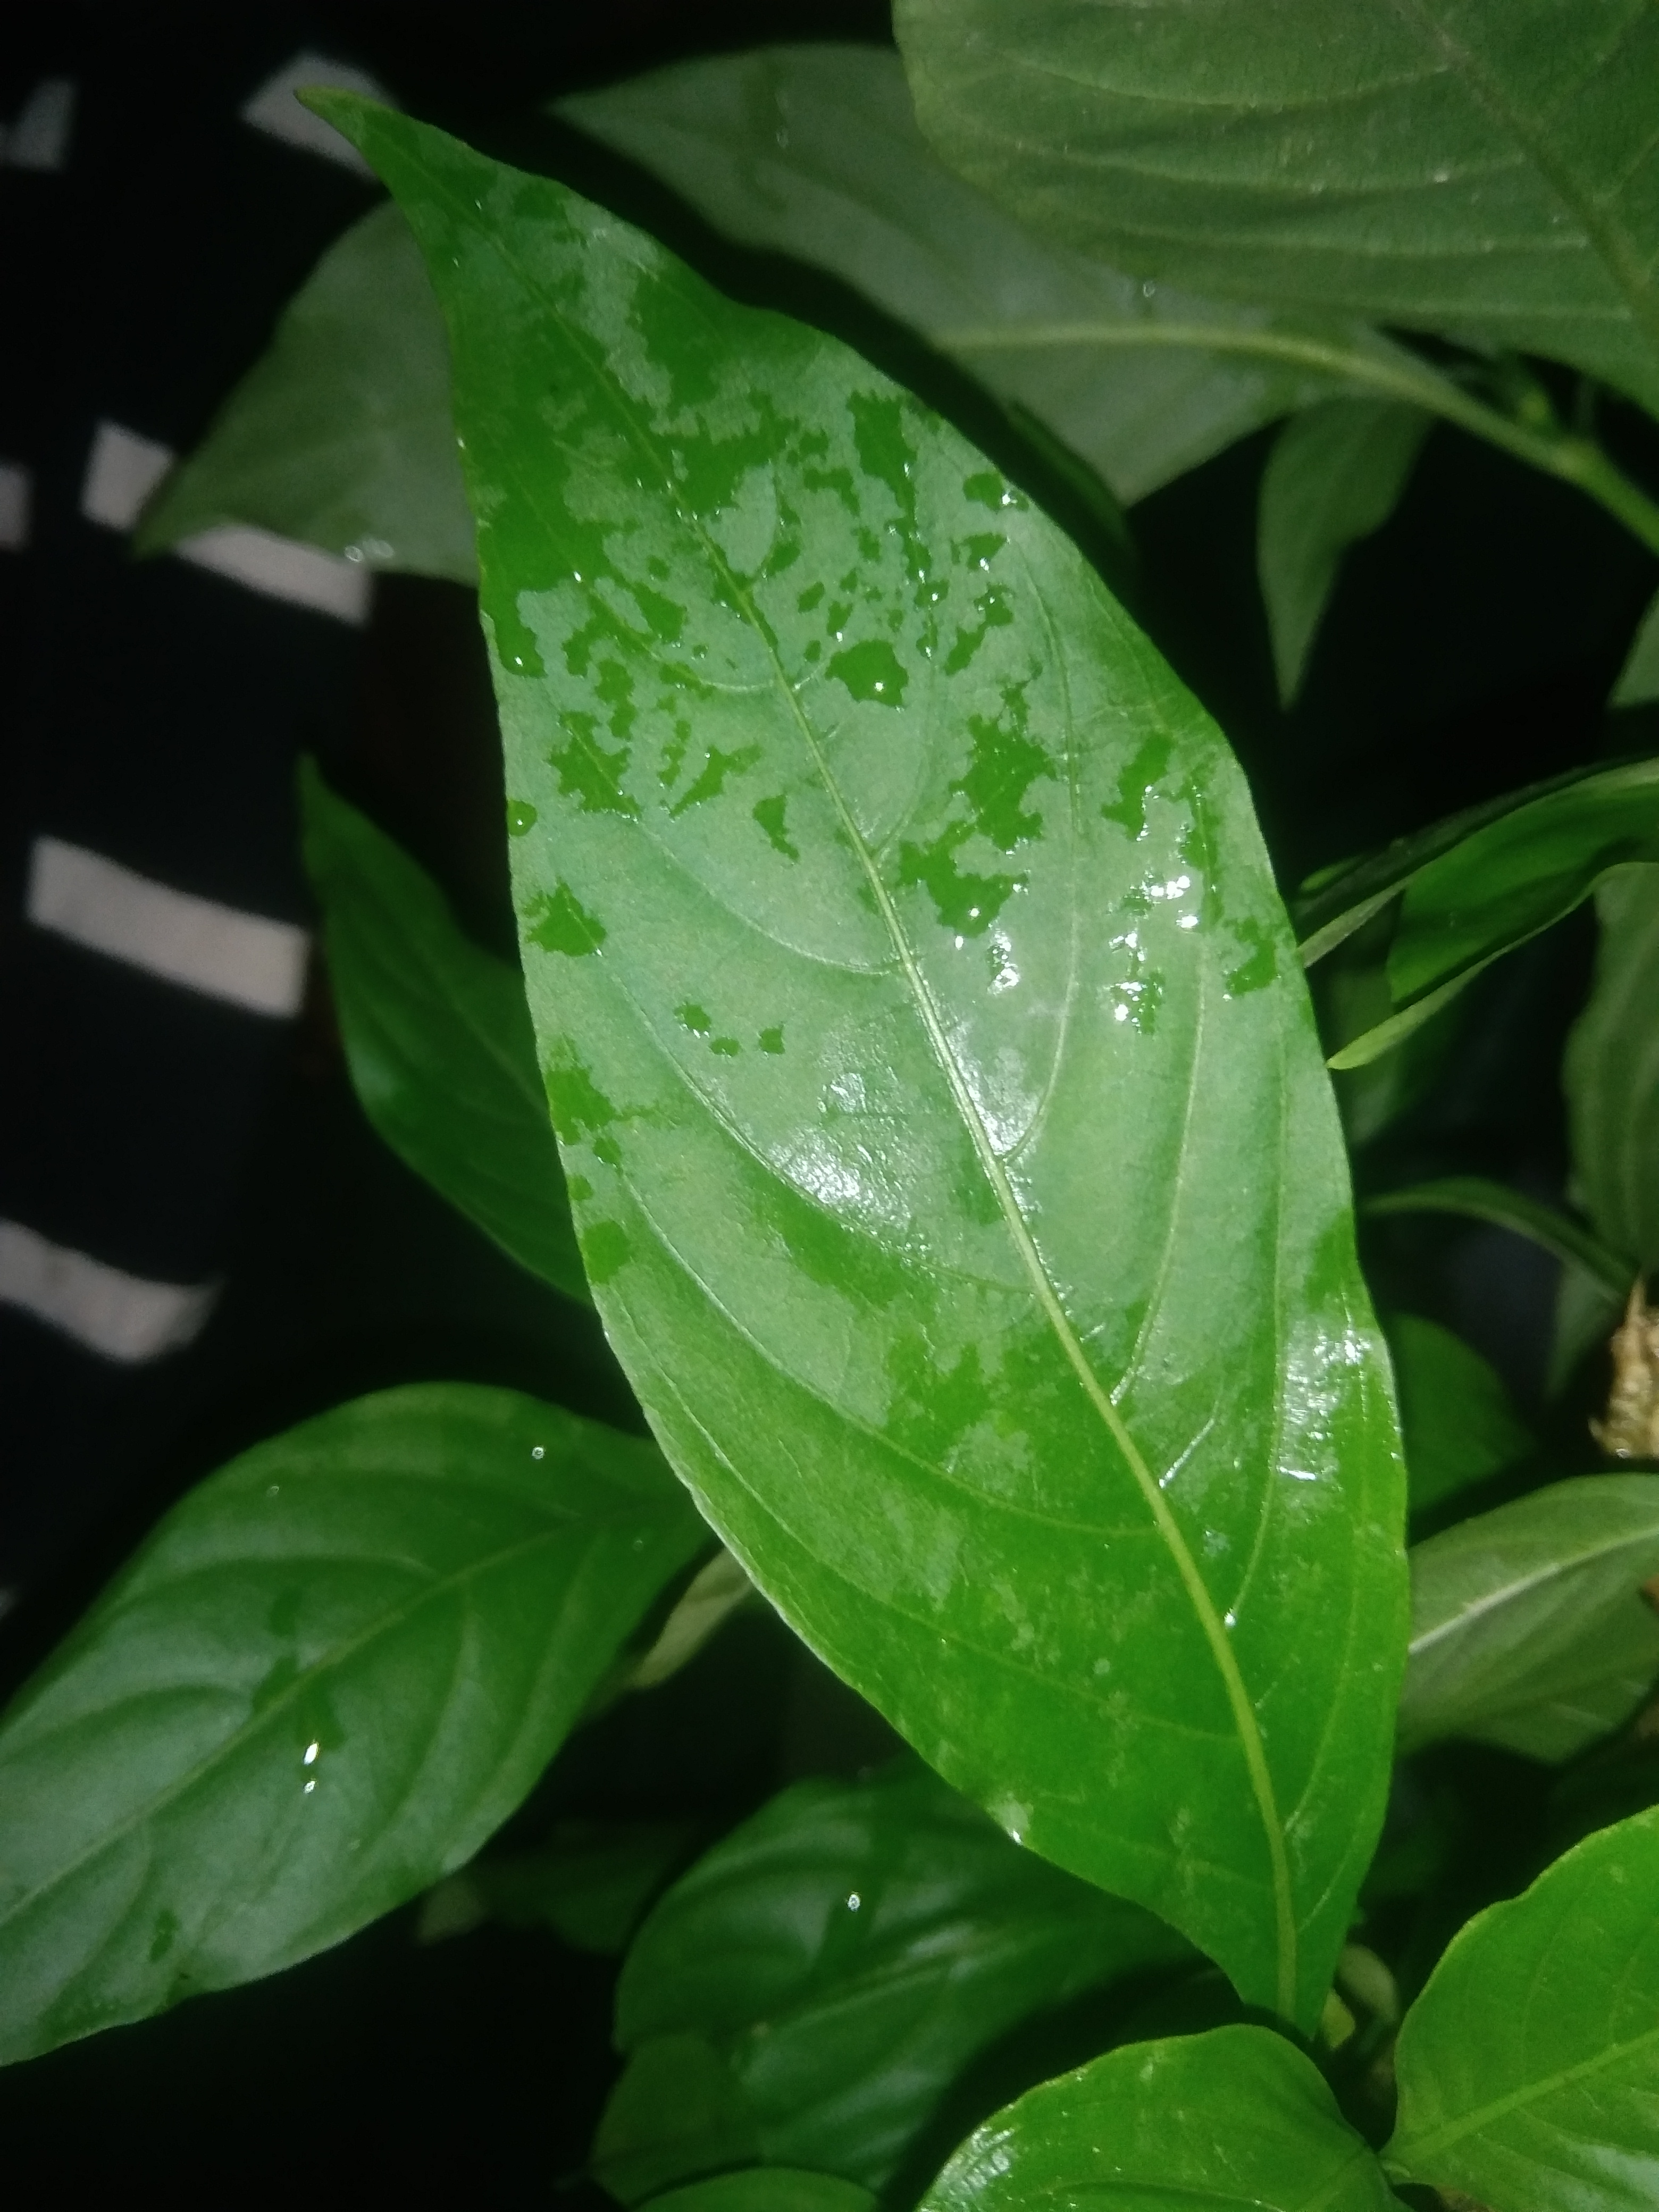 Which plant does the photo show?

vasaka
